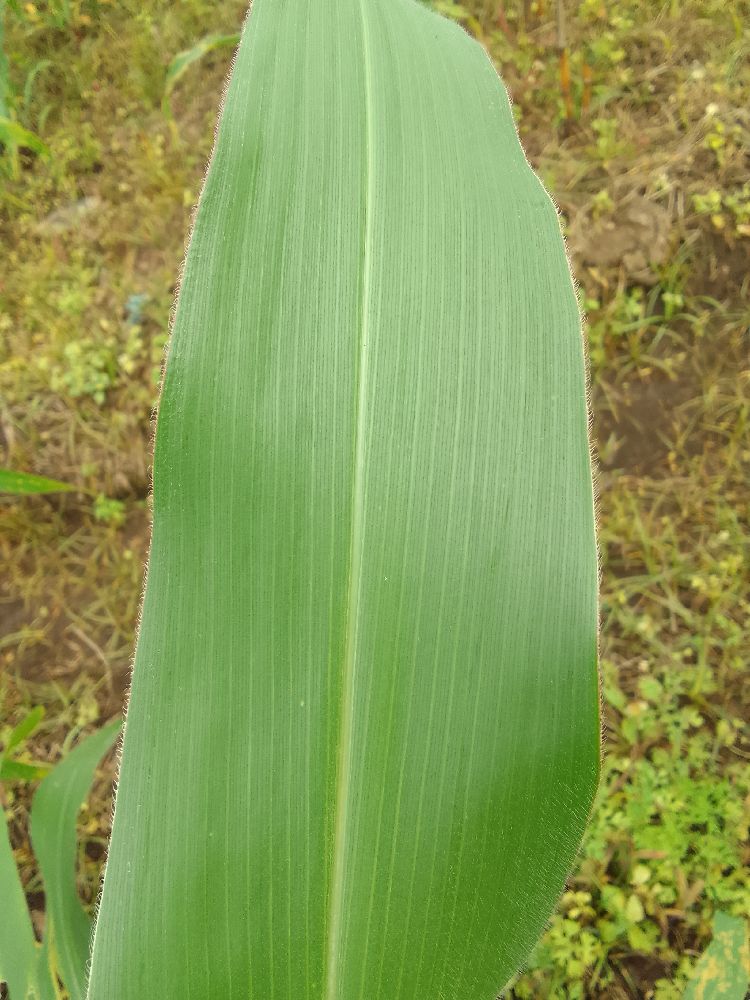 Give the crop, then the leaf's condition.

maize, healthy
